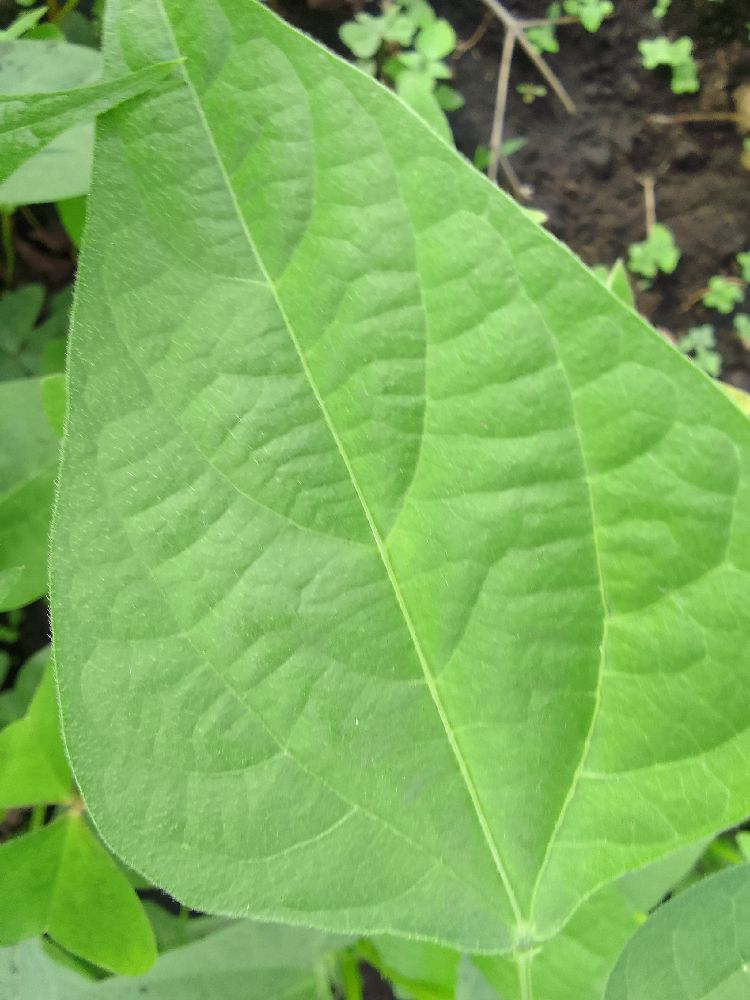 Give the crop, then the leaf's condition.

common bean, healthy
